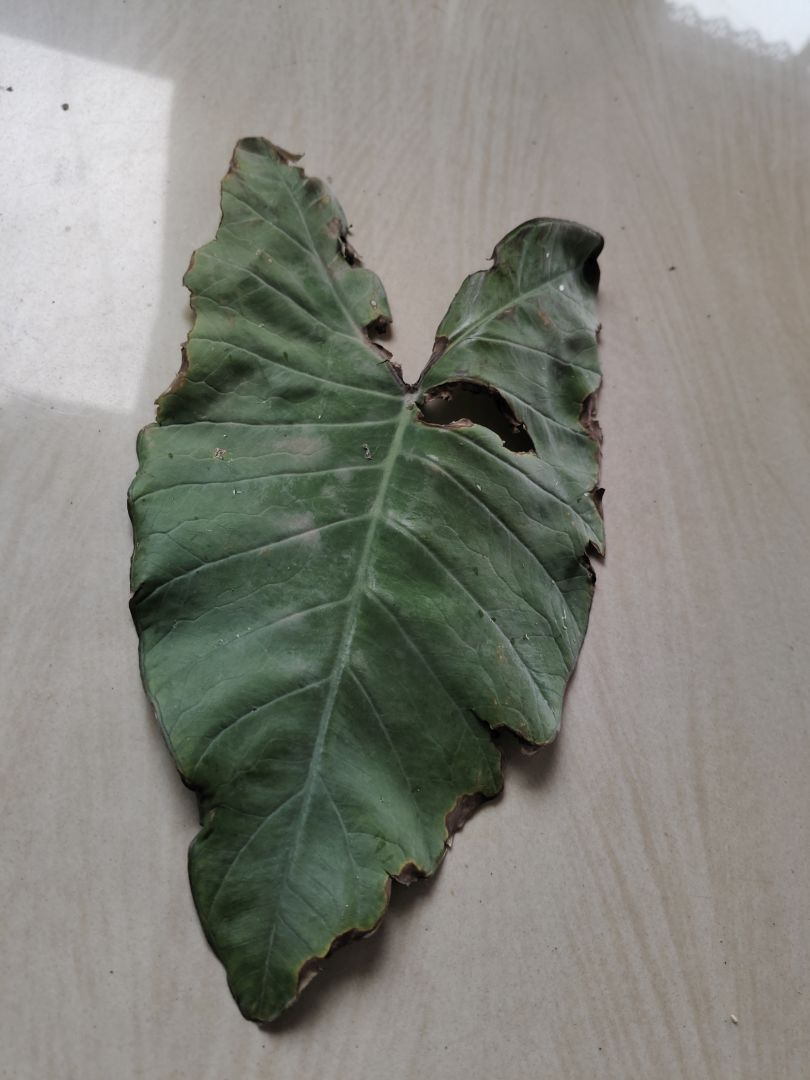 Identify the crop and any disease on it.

taro, leaf blight
